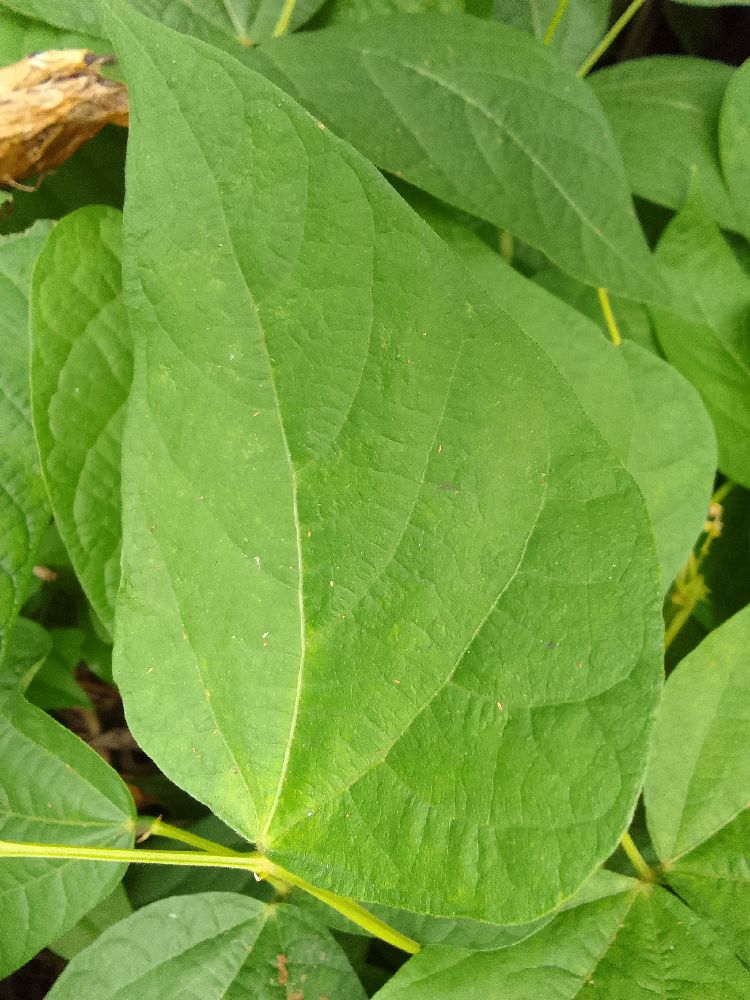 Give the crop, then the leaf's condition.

common bean, healthy
